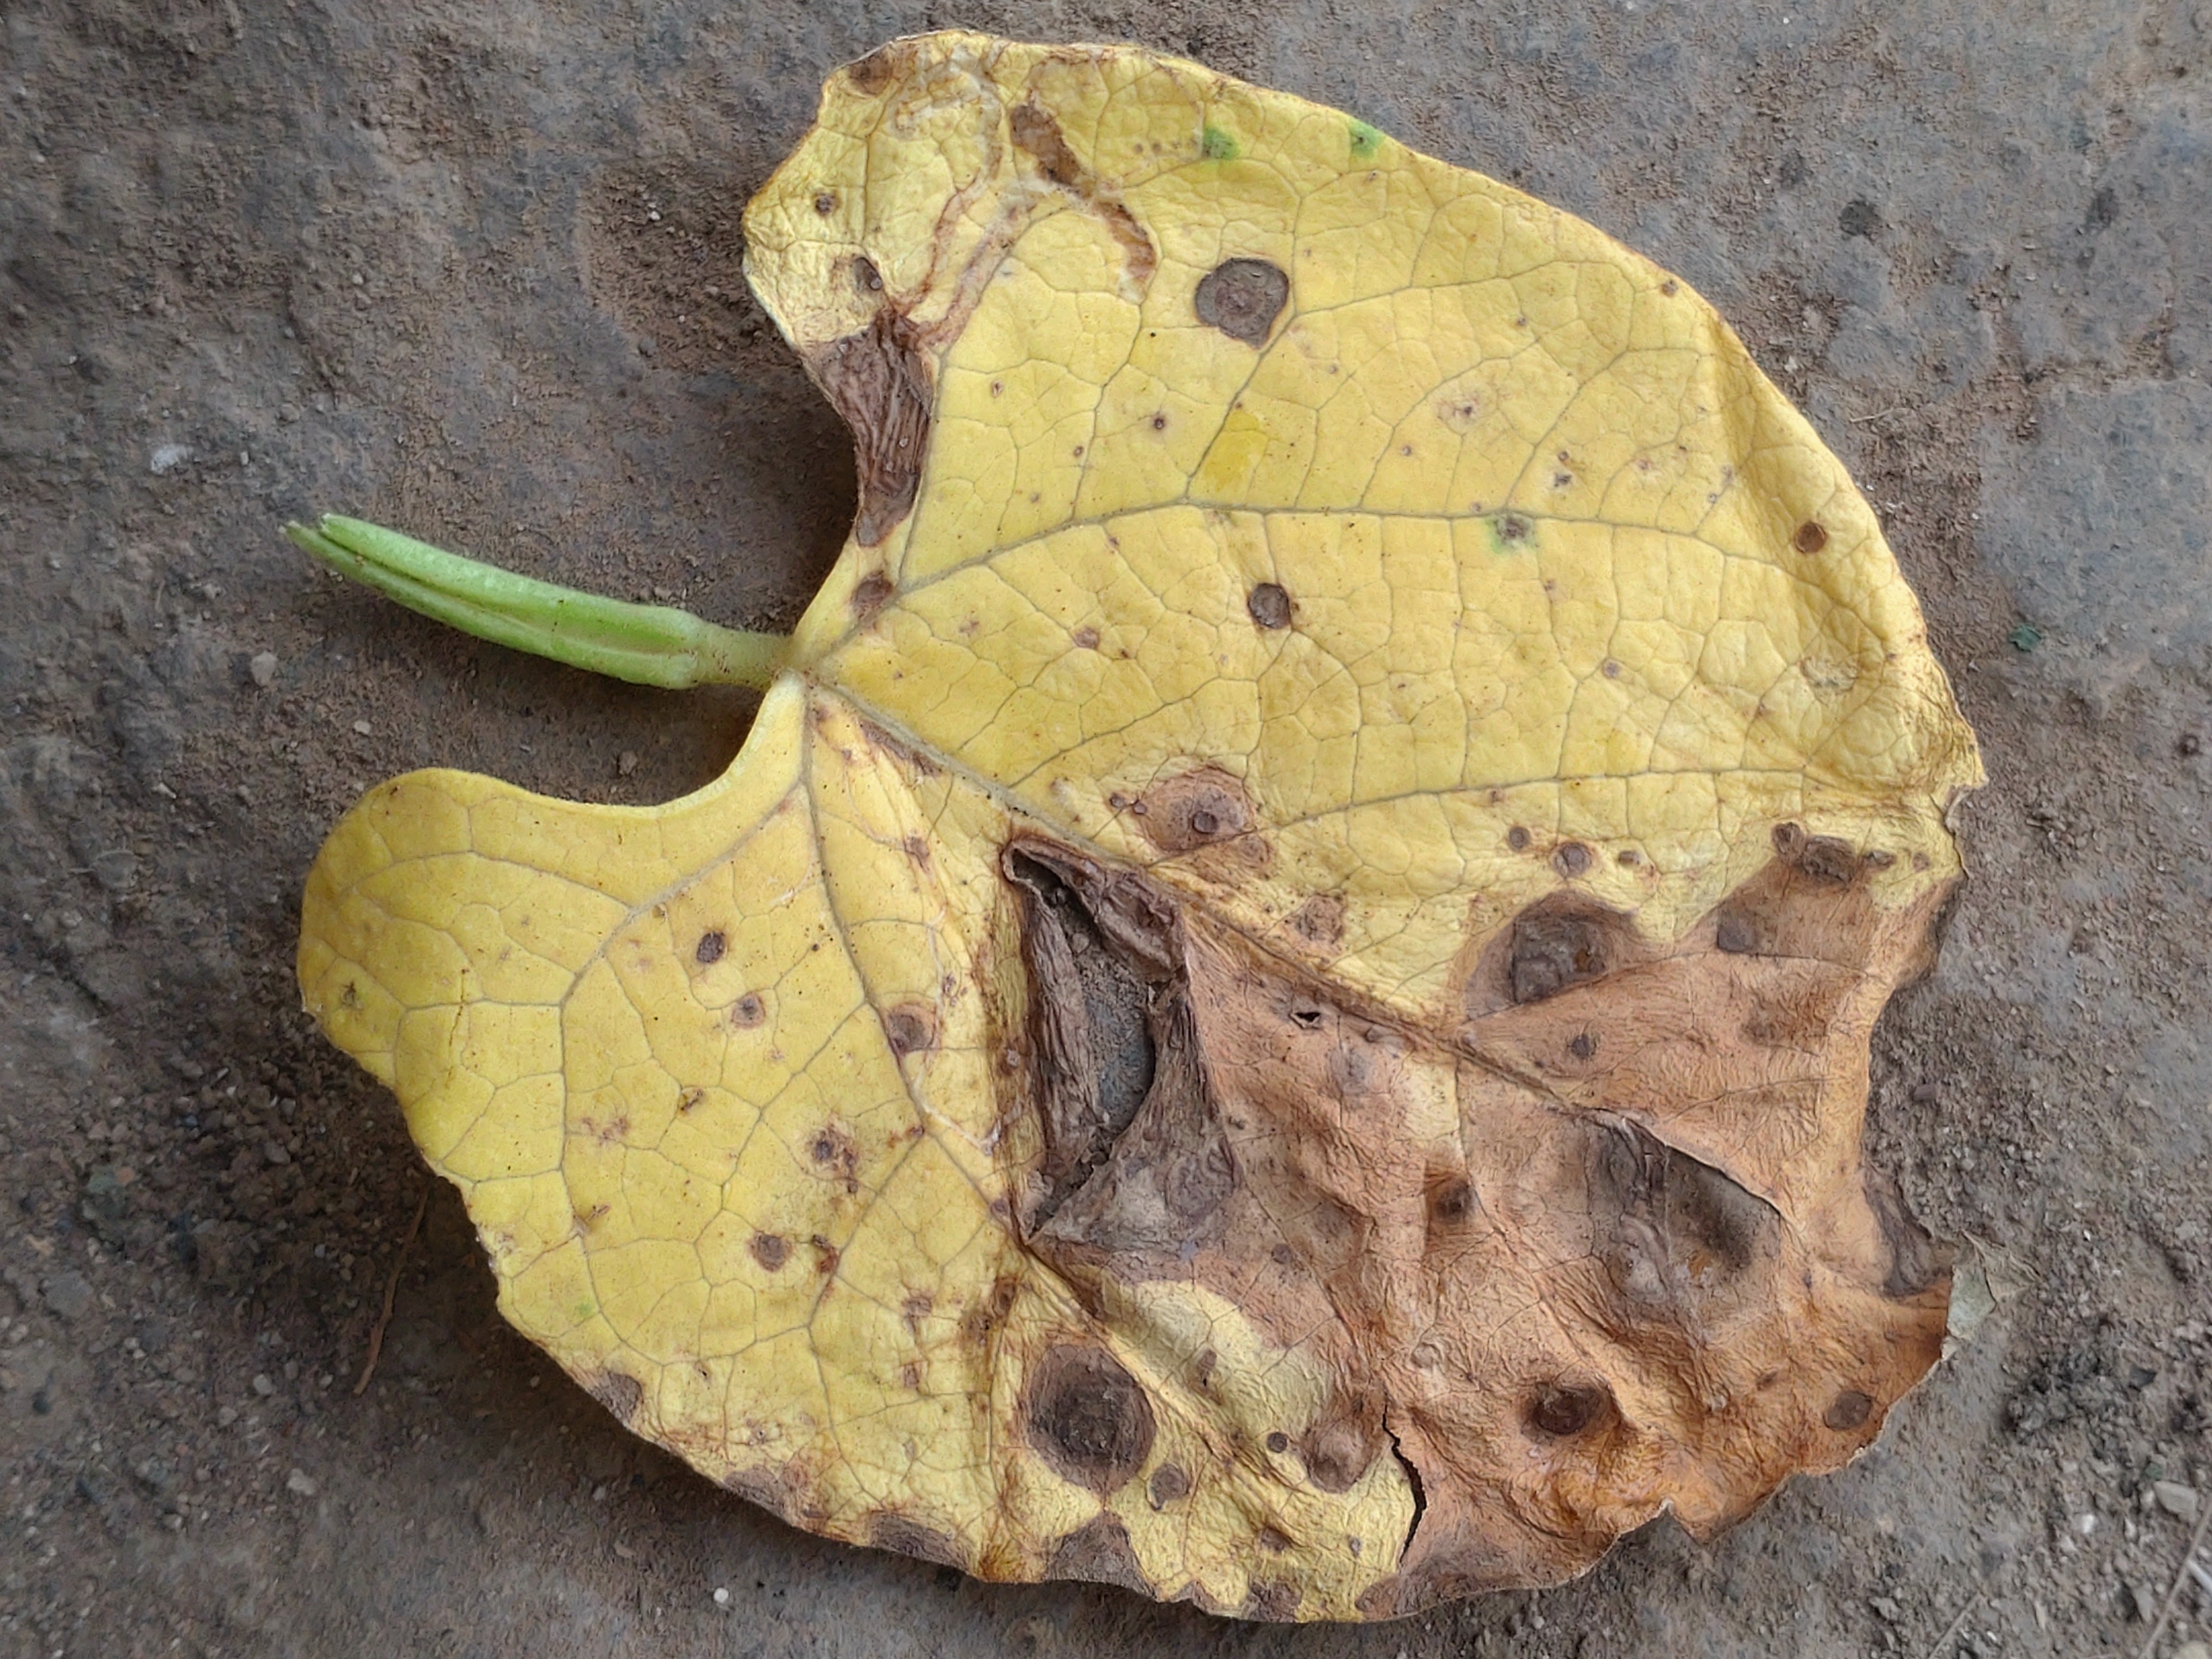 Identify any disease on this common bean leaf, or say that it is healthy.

anthracnose
